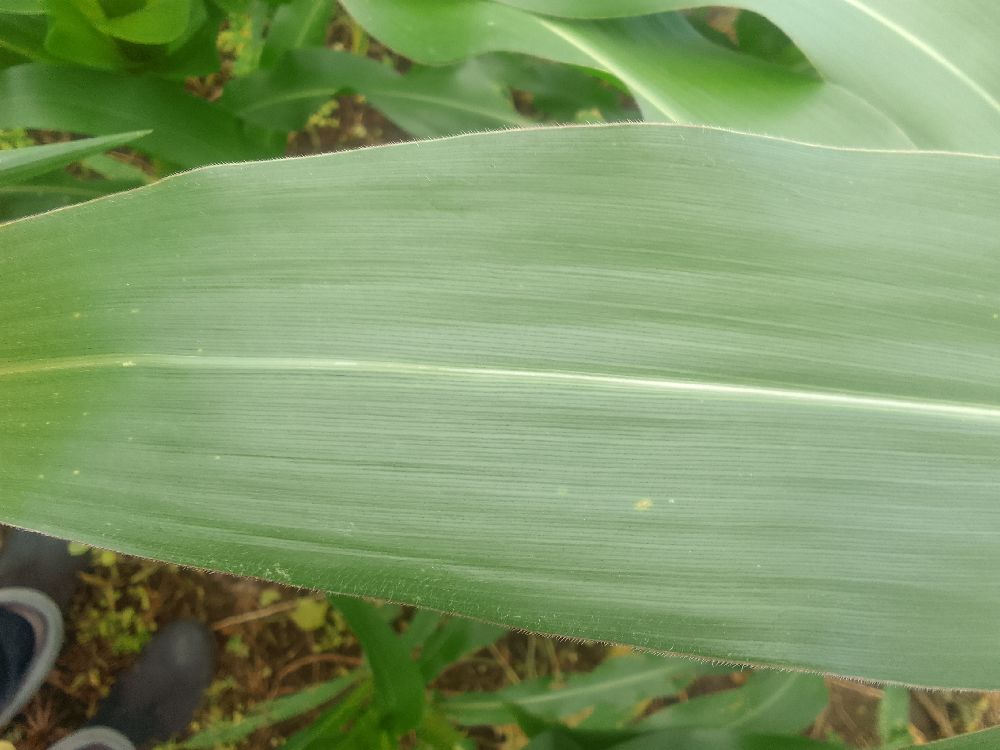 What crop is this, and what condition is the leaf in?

maize, healthy
